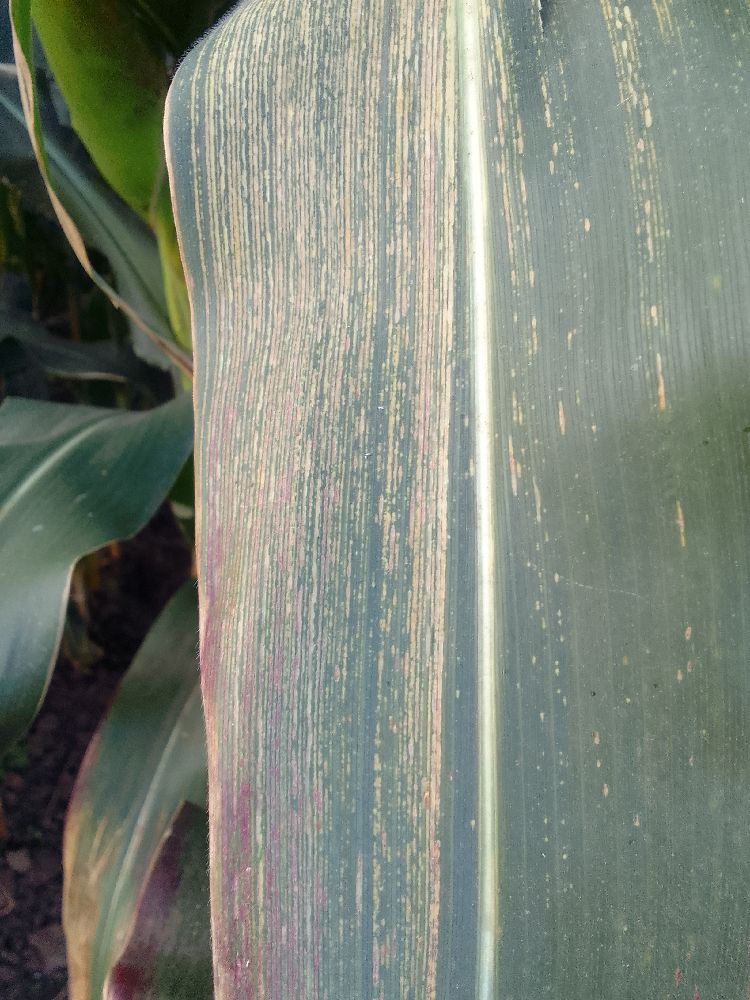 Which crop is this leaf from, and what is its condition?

maize, maize streak virus
